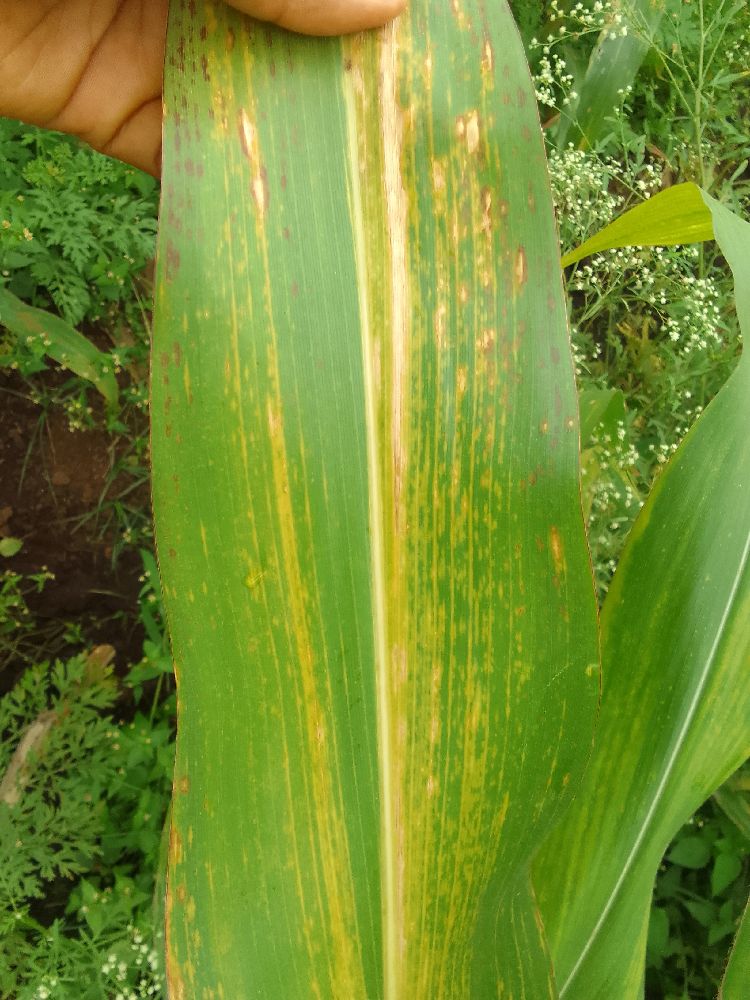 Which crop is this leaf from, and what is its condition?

maize, maize lethal necrosis
